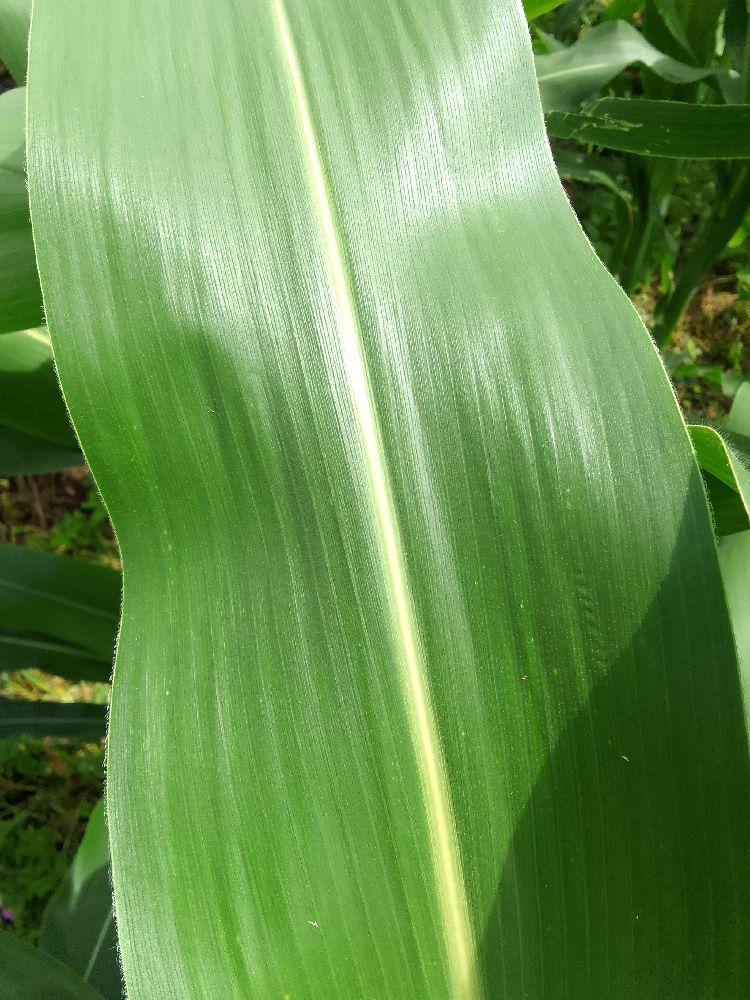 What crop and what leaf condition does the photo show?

maize, healthy
